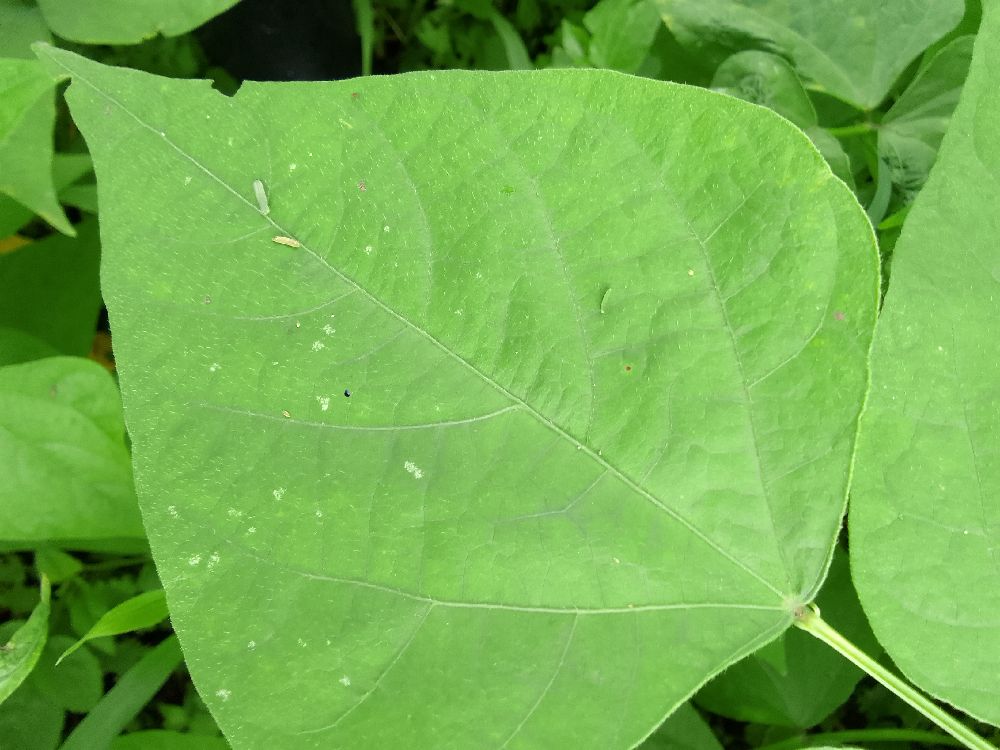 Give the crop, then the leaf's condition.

common bean, healthy
